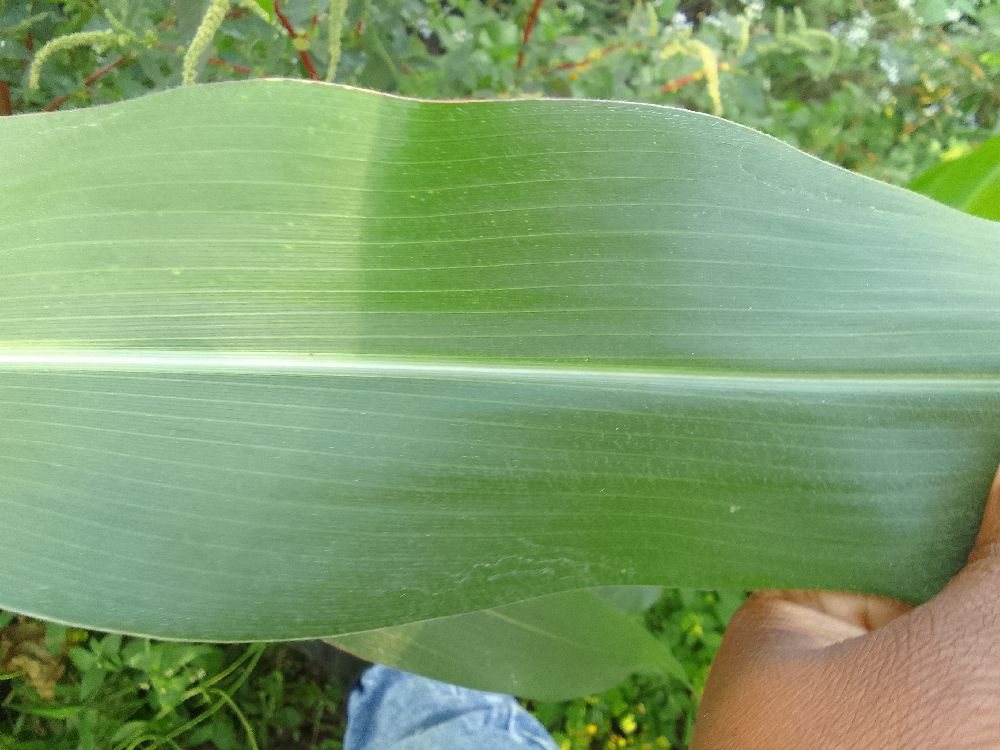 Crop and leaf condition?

maize, healthy
